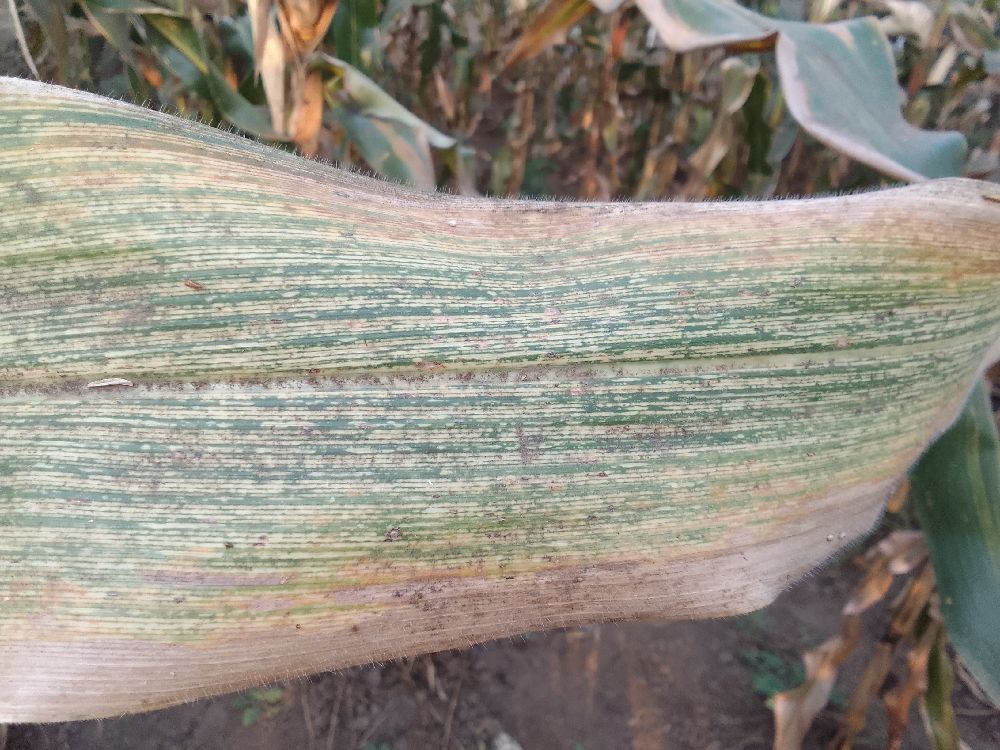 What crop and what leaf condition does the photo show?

maize, maize streak virus
